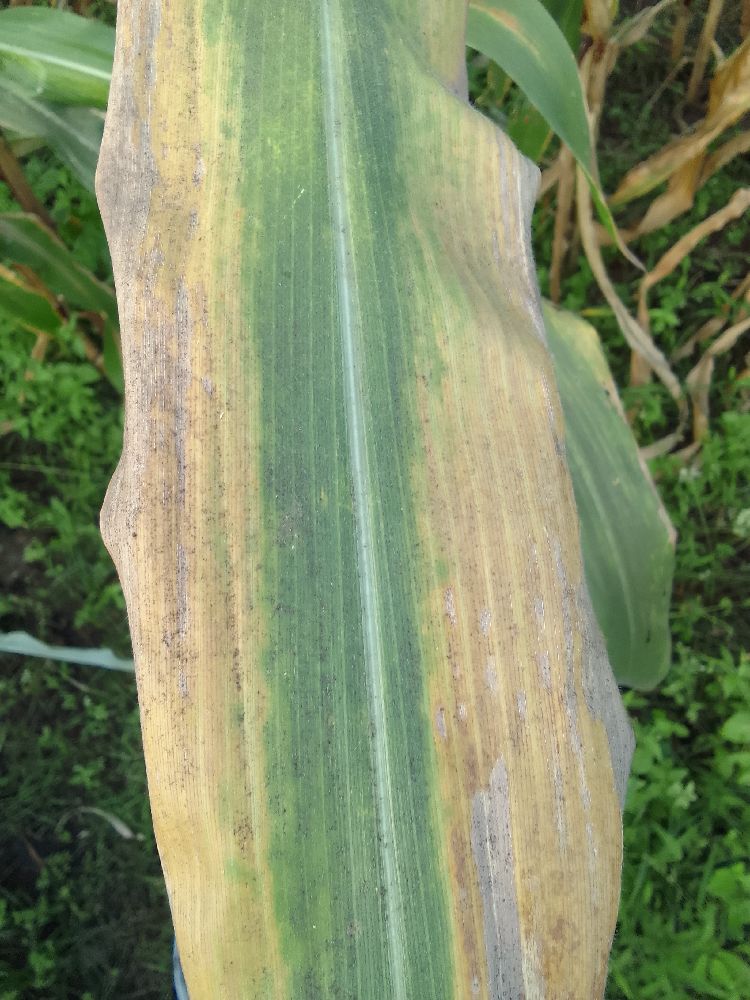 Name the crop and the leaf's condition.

maize, maize lethal necrosis
